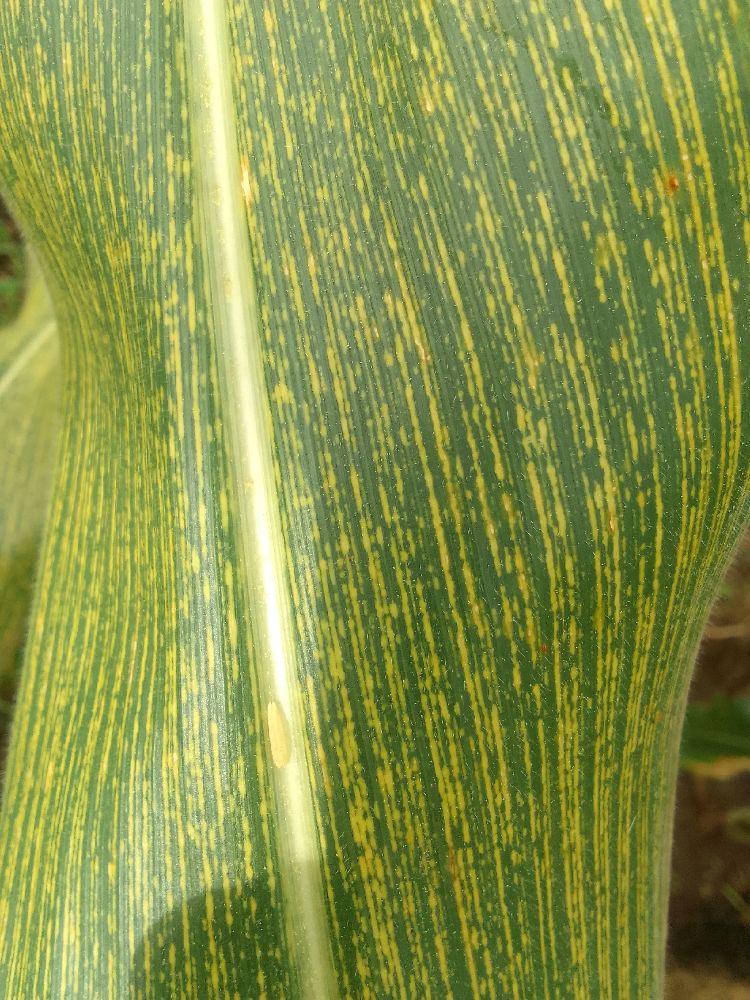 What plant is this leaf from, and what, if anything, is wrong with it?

maize, maize streak virus
